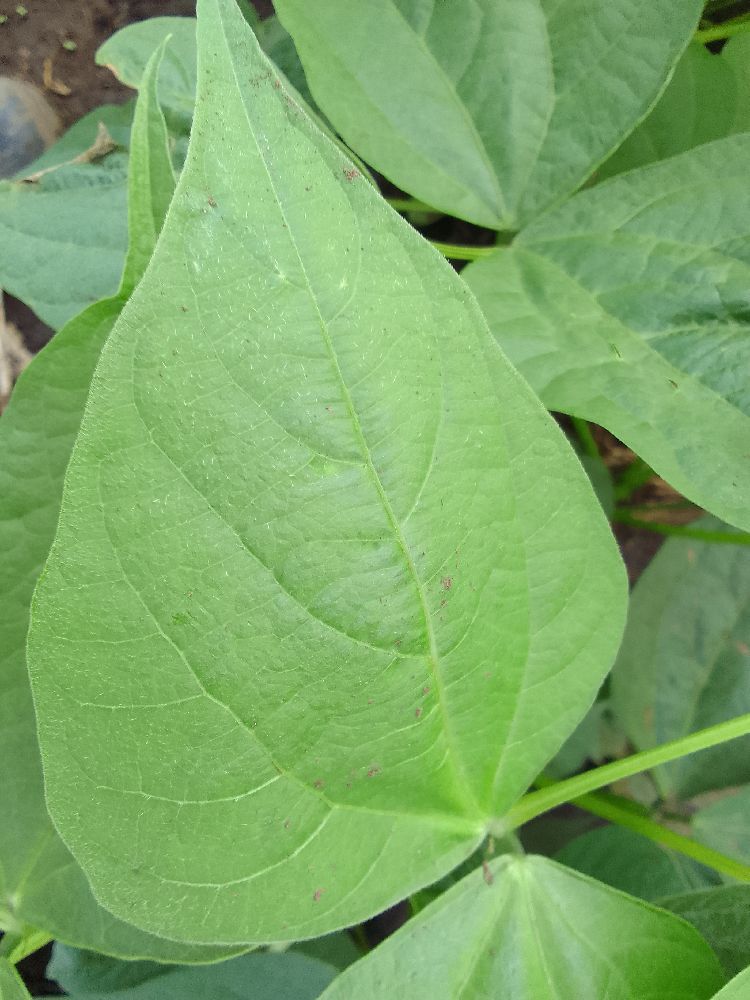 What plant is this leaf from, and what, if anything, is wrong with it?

common bean, healthy
